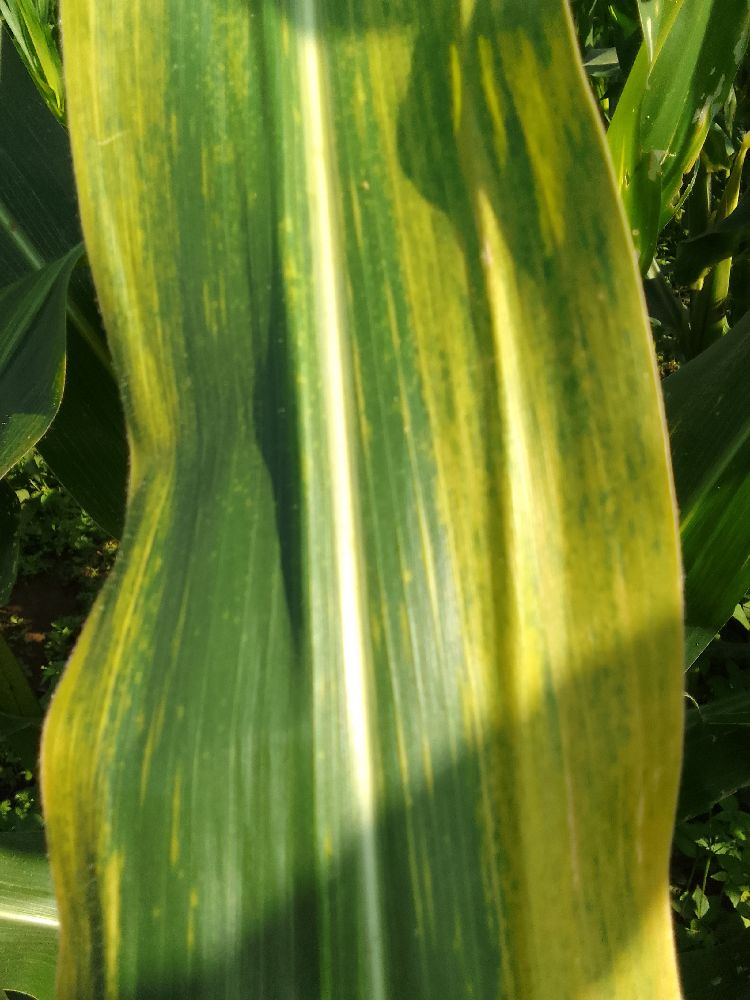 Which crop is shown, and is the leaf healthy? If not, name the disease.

maize, maize lethal necrosis
